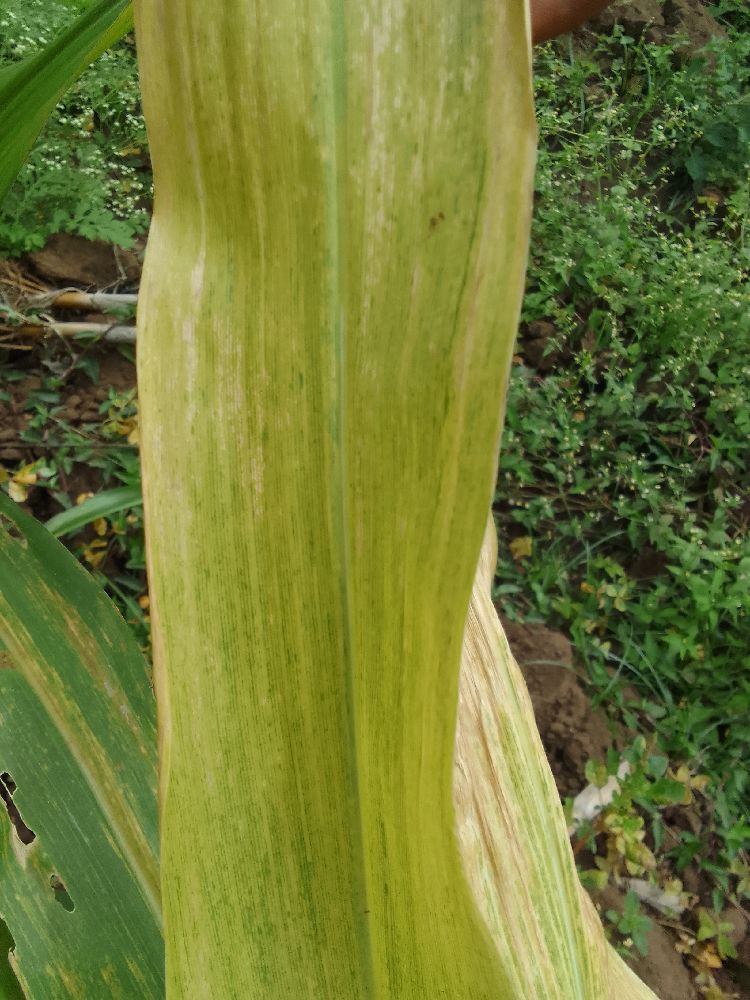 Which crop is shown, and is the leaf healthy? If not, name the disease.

maize, maize lethal necrosis
